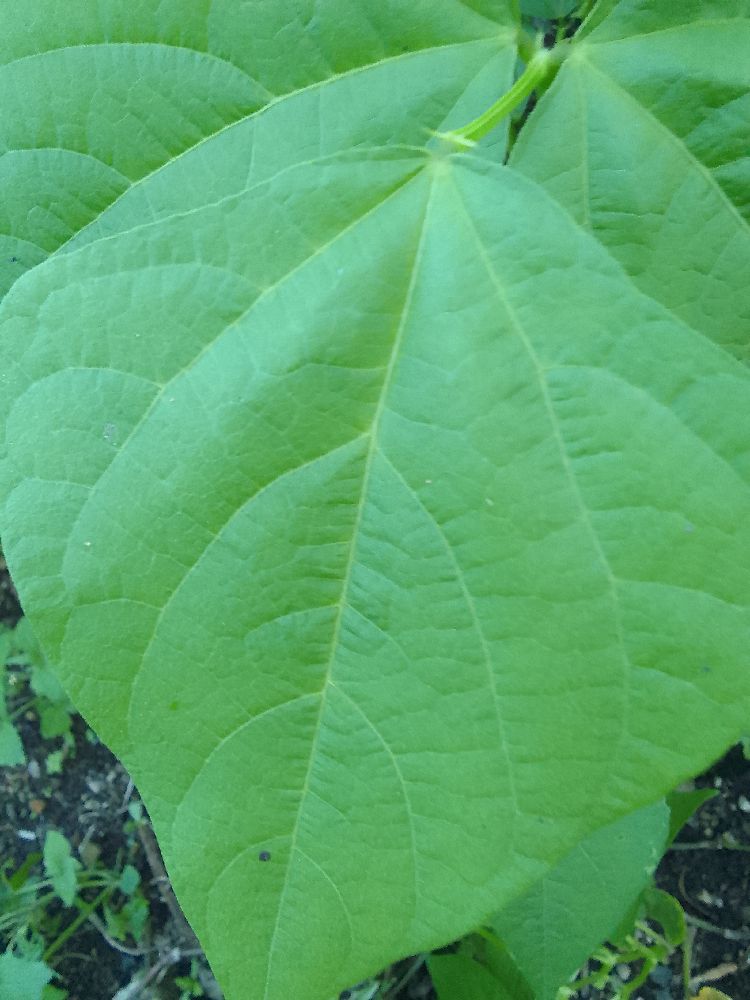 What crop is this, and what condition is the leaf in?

common bean, healthy
